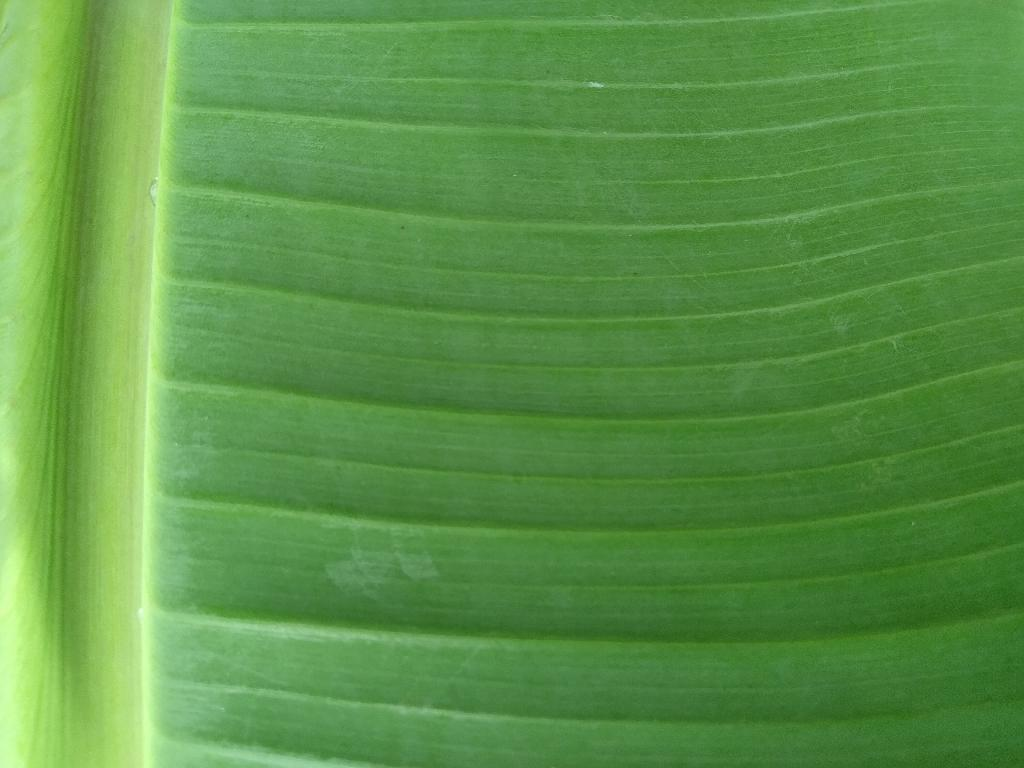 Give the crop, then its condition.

banana, healthy
